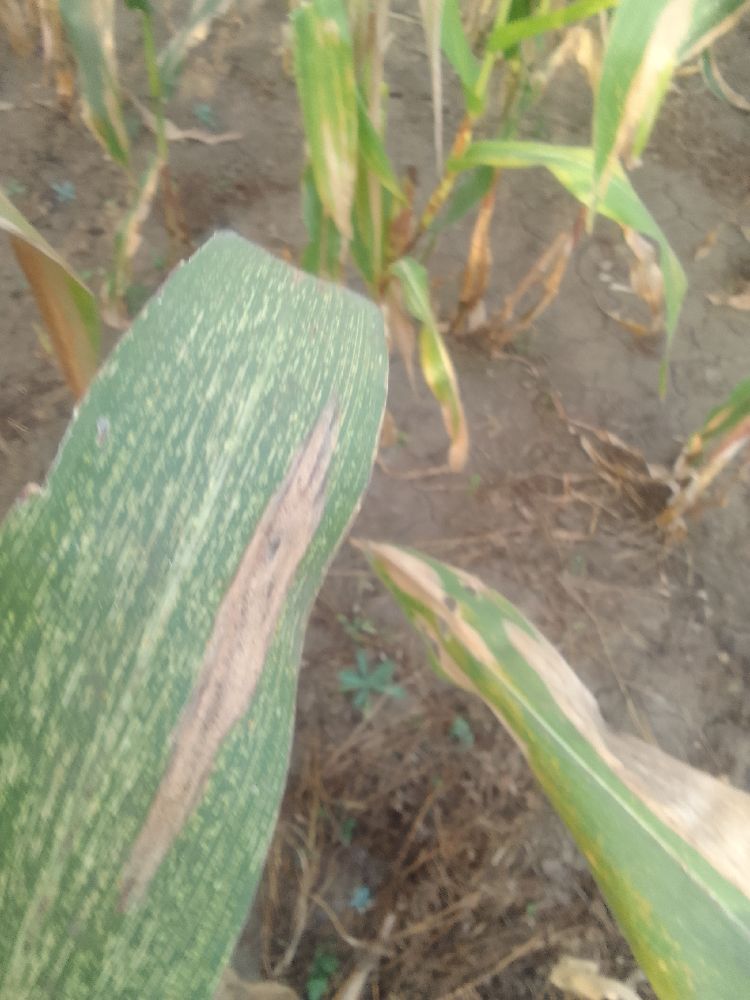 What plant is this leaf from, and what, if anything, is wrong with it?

maize, maize streak virus
